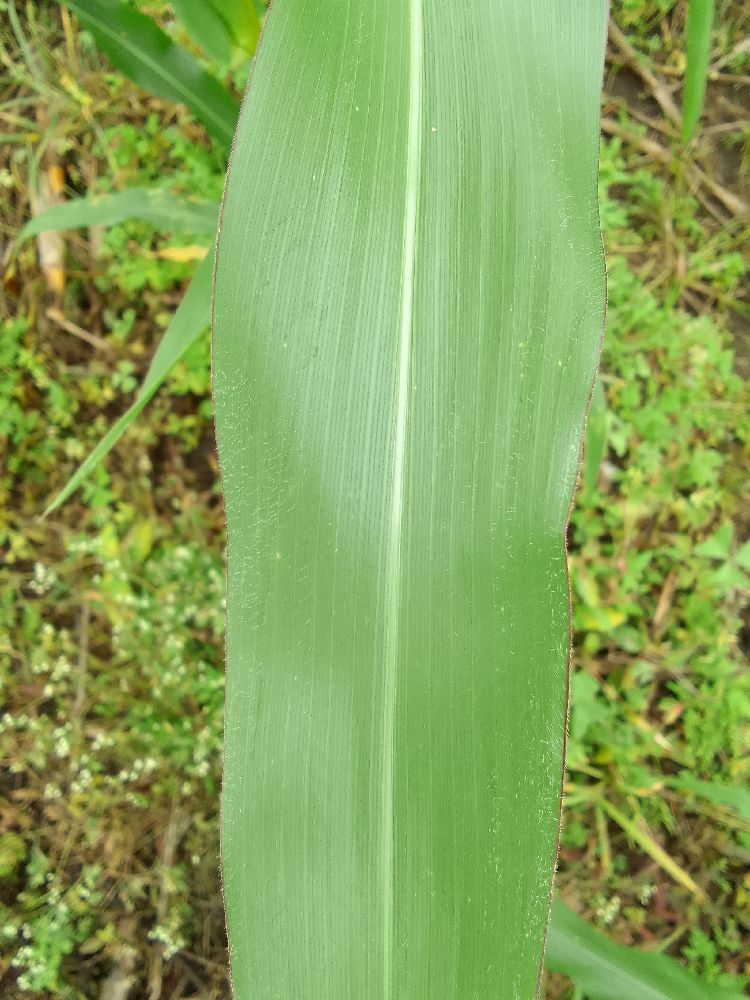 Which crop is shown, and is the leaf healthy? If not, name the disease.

maize, healthy
